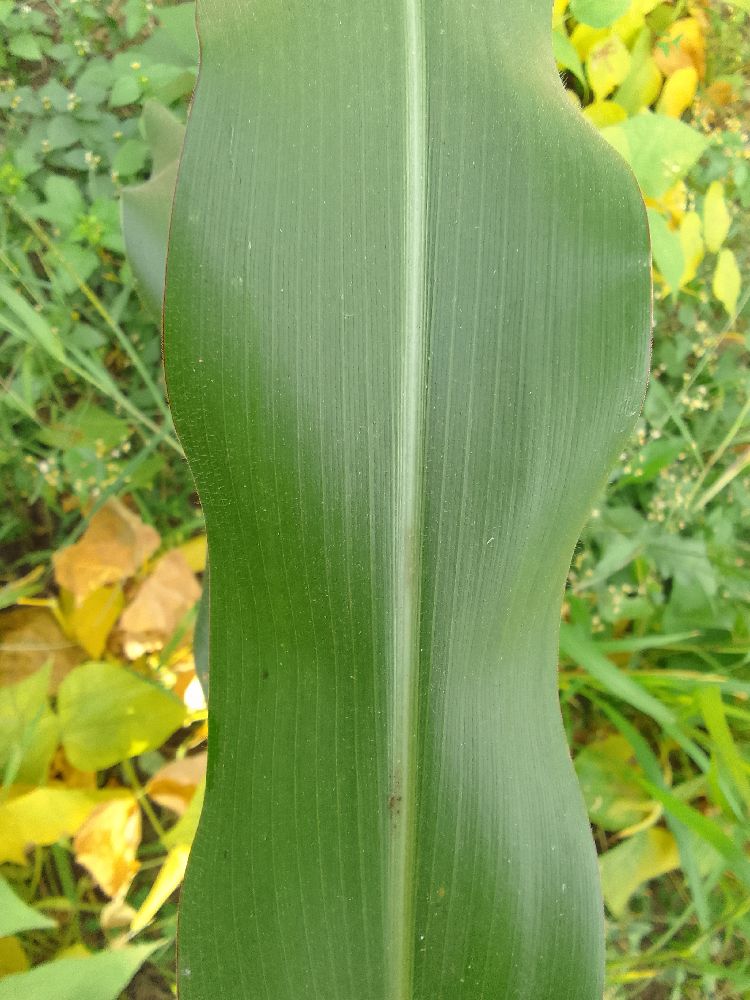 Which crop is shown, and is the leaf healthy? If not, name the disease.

maize, healthy
